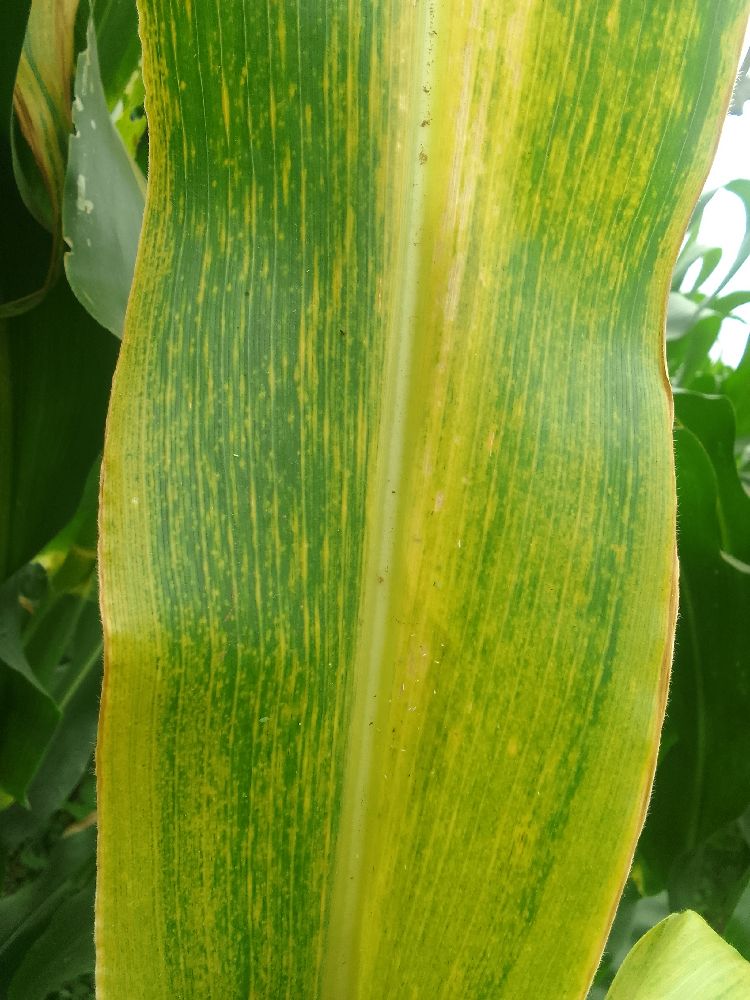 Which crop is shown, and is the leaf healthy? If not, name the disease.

maize, maize lethal necrosis
